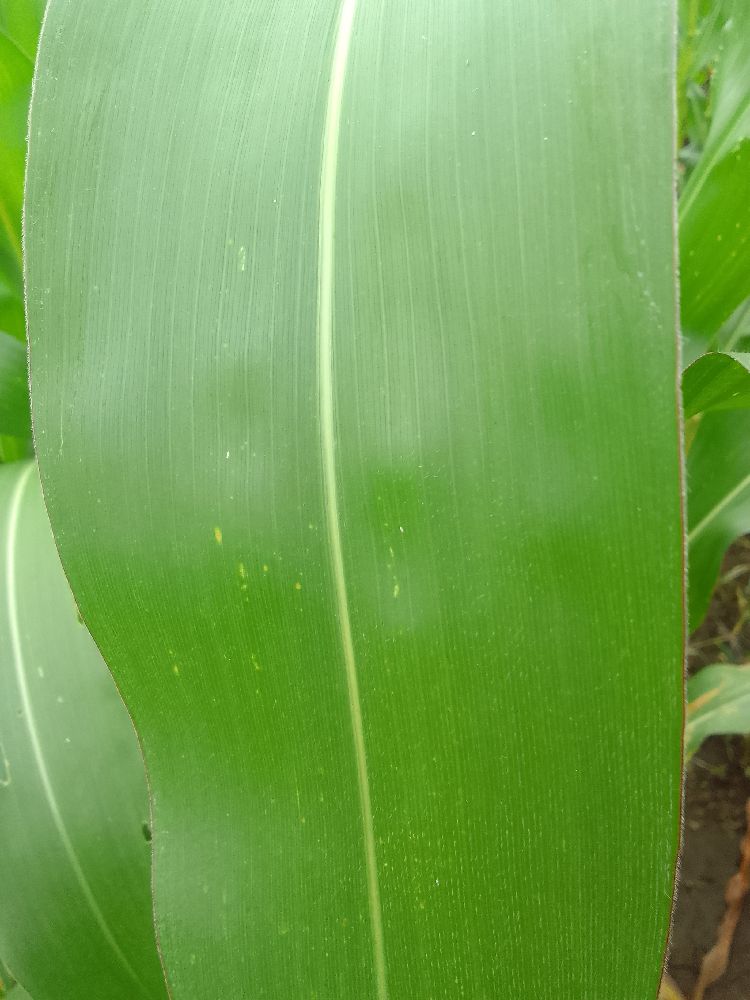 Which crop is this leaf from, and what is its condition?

maize, healthy
